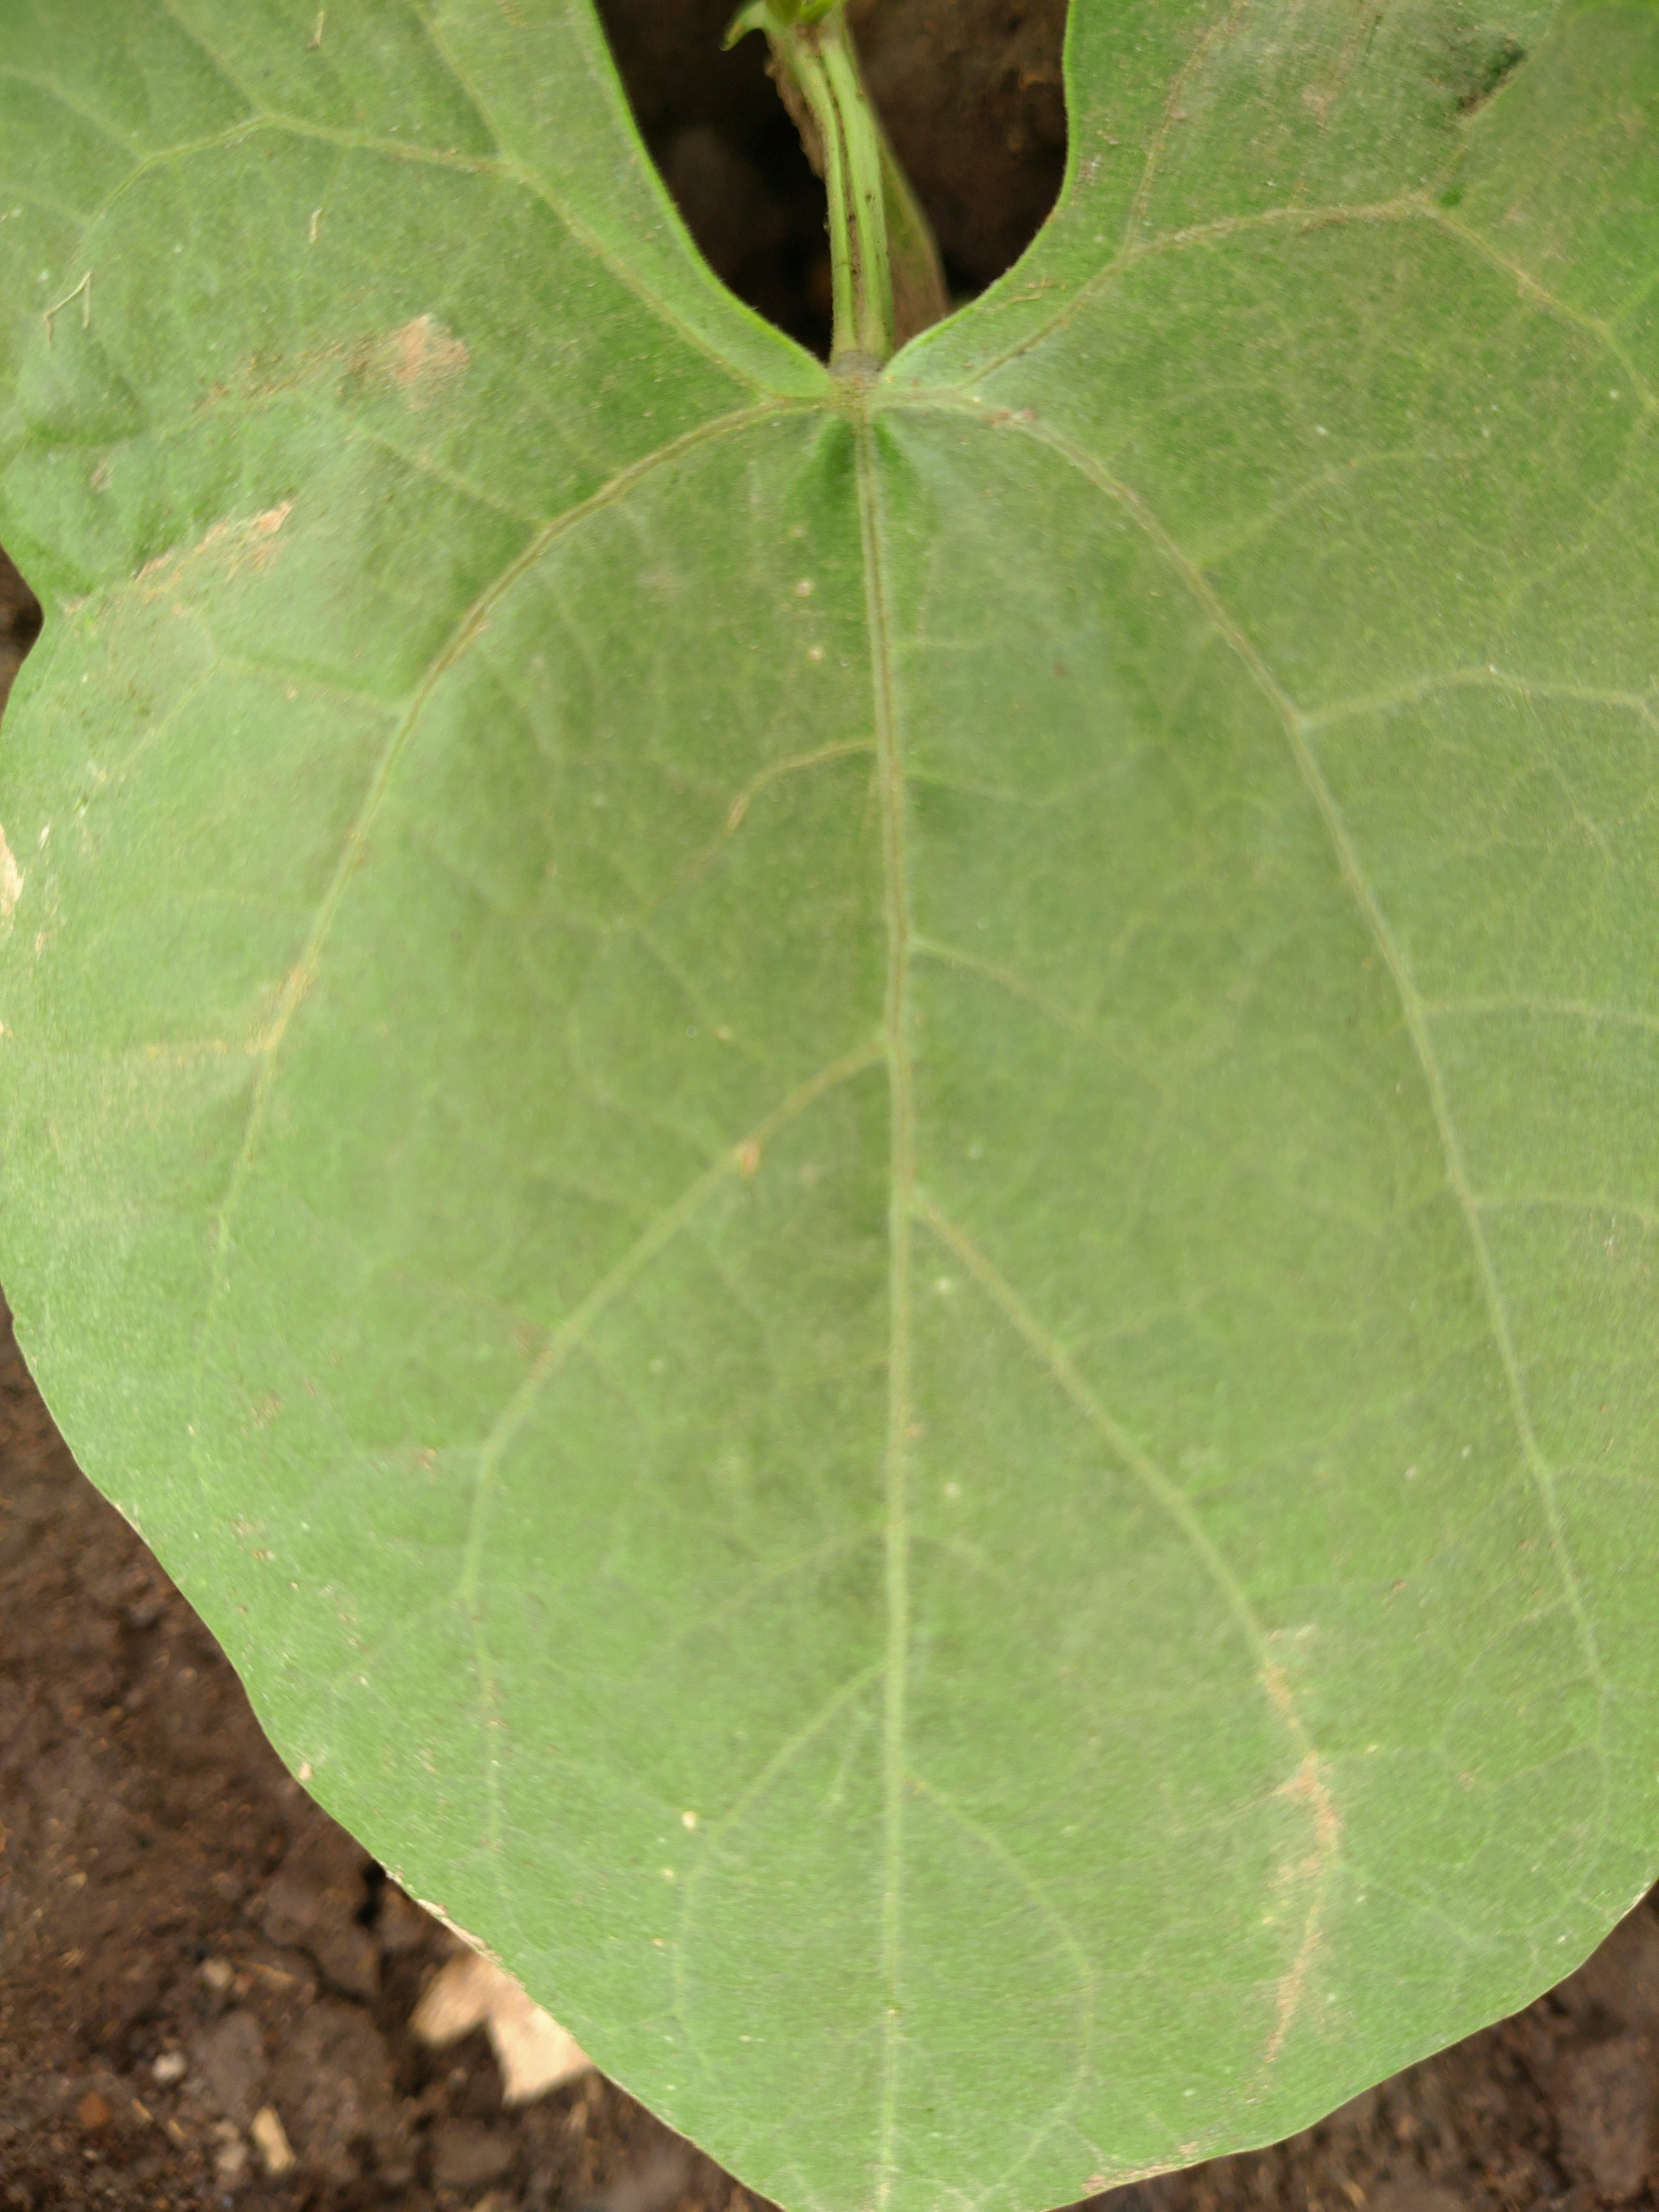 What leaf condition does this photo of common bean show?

healthy
